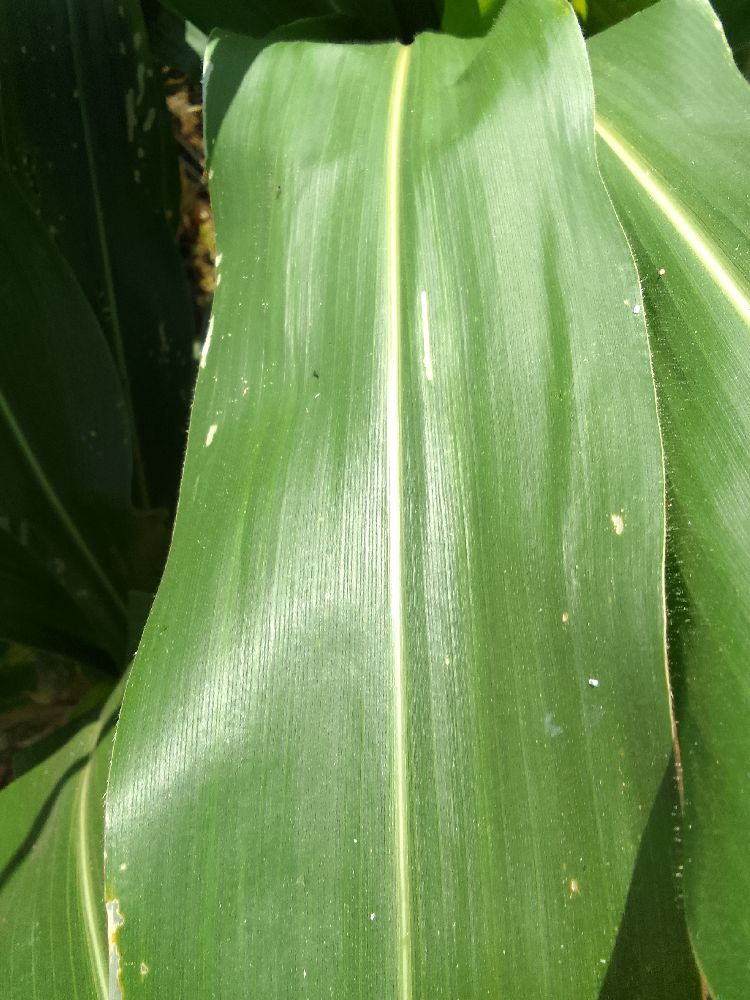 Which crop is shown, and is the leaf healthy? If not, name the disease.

maize, healthy
